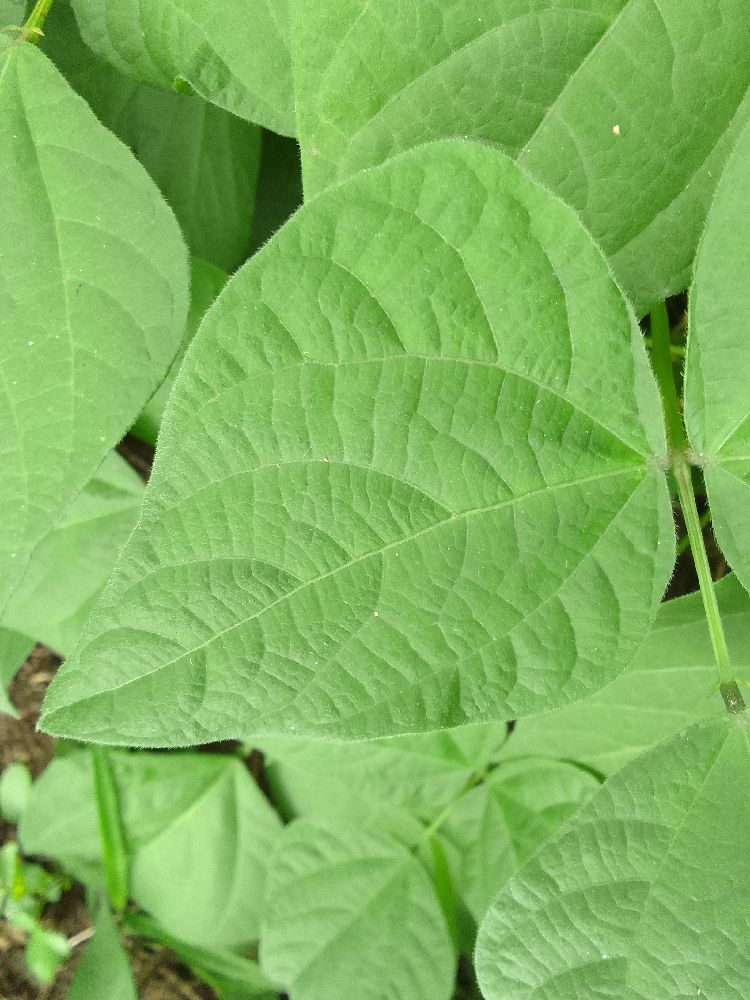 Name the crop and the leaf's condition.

common bean, healthy
